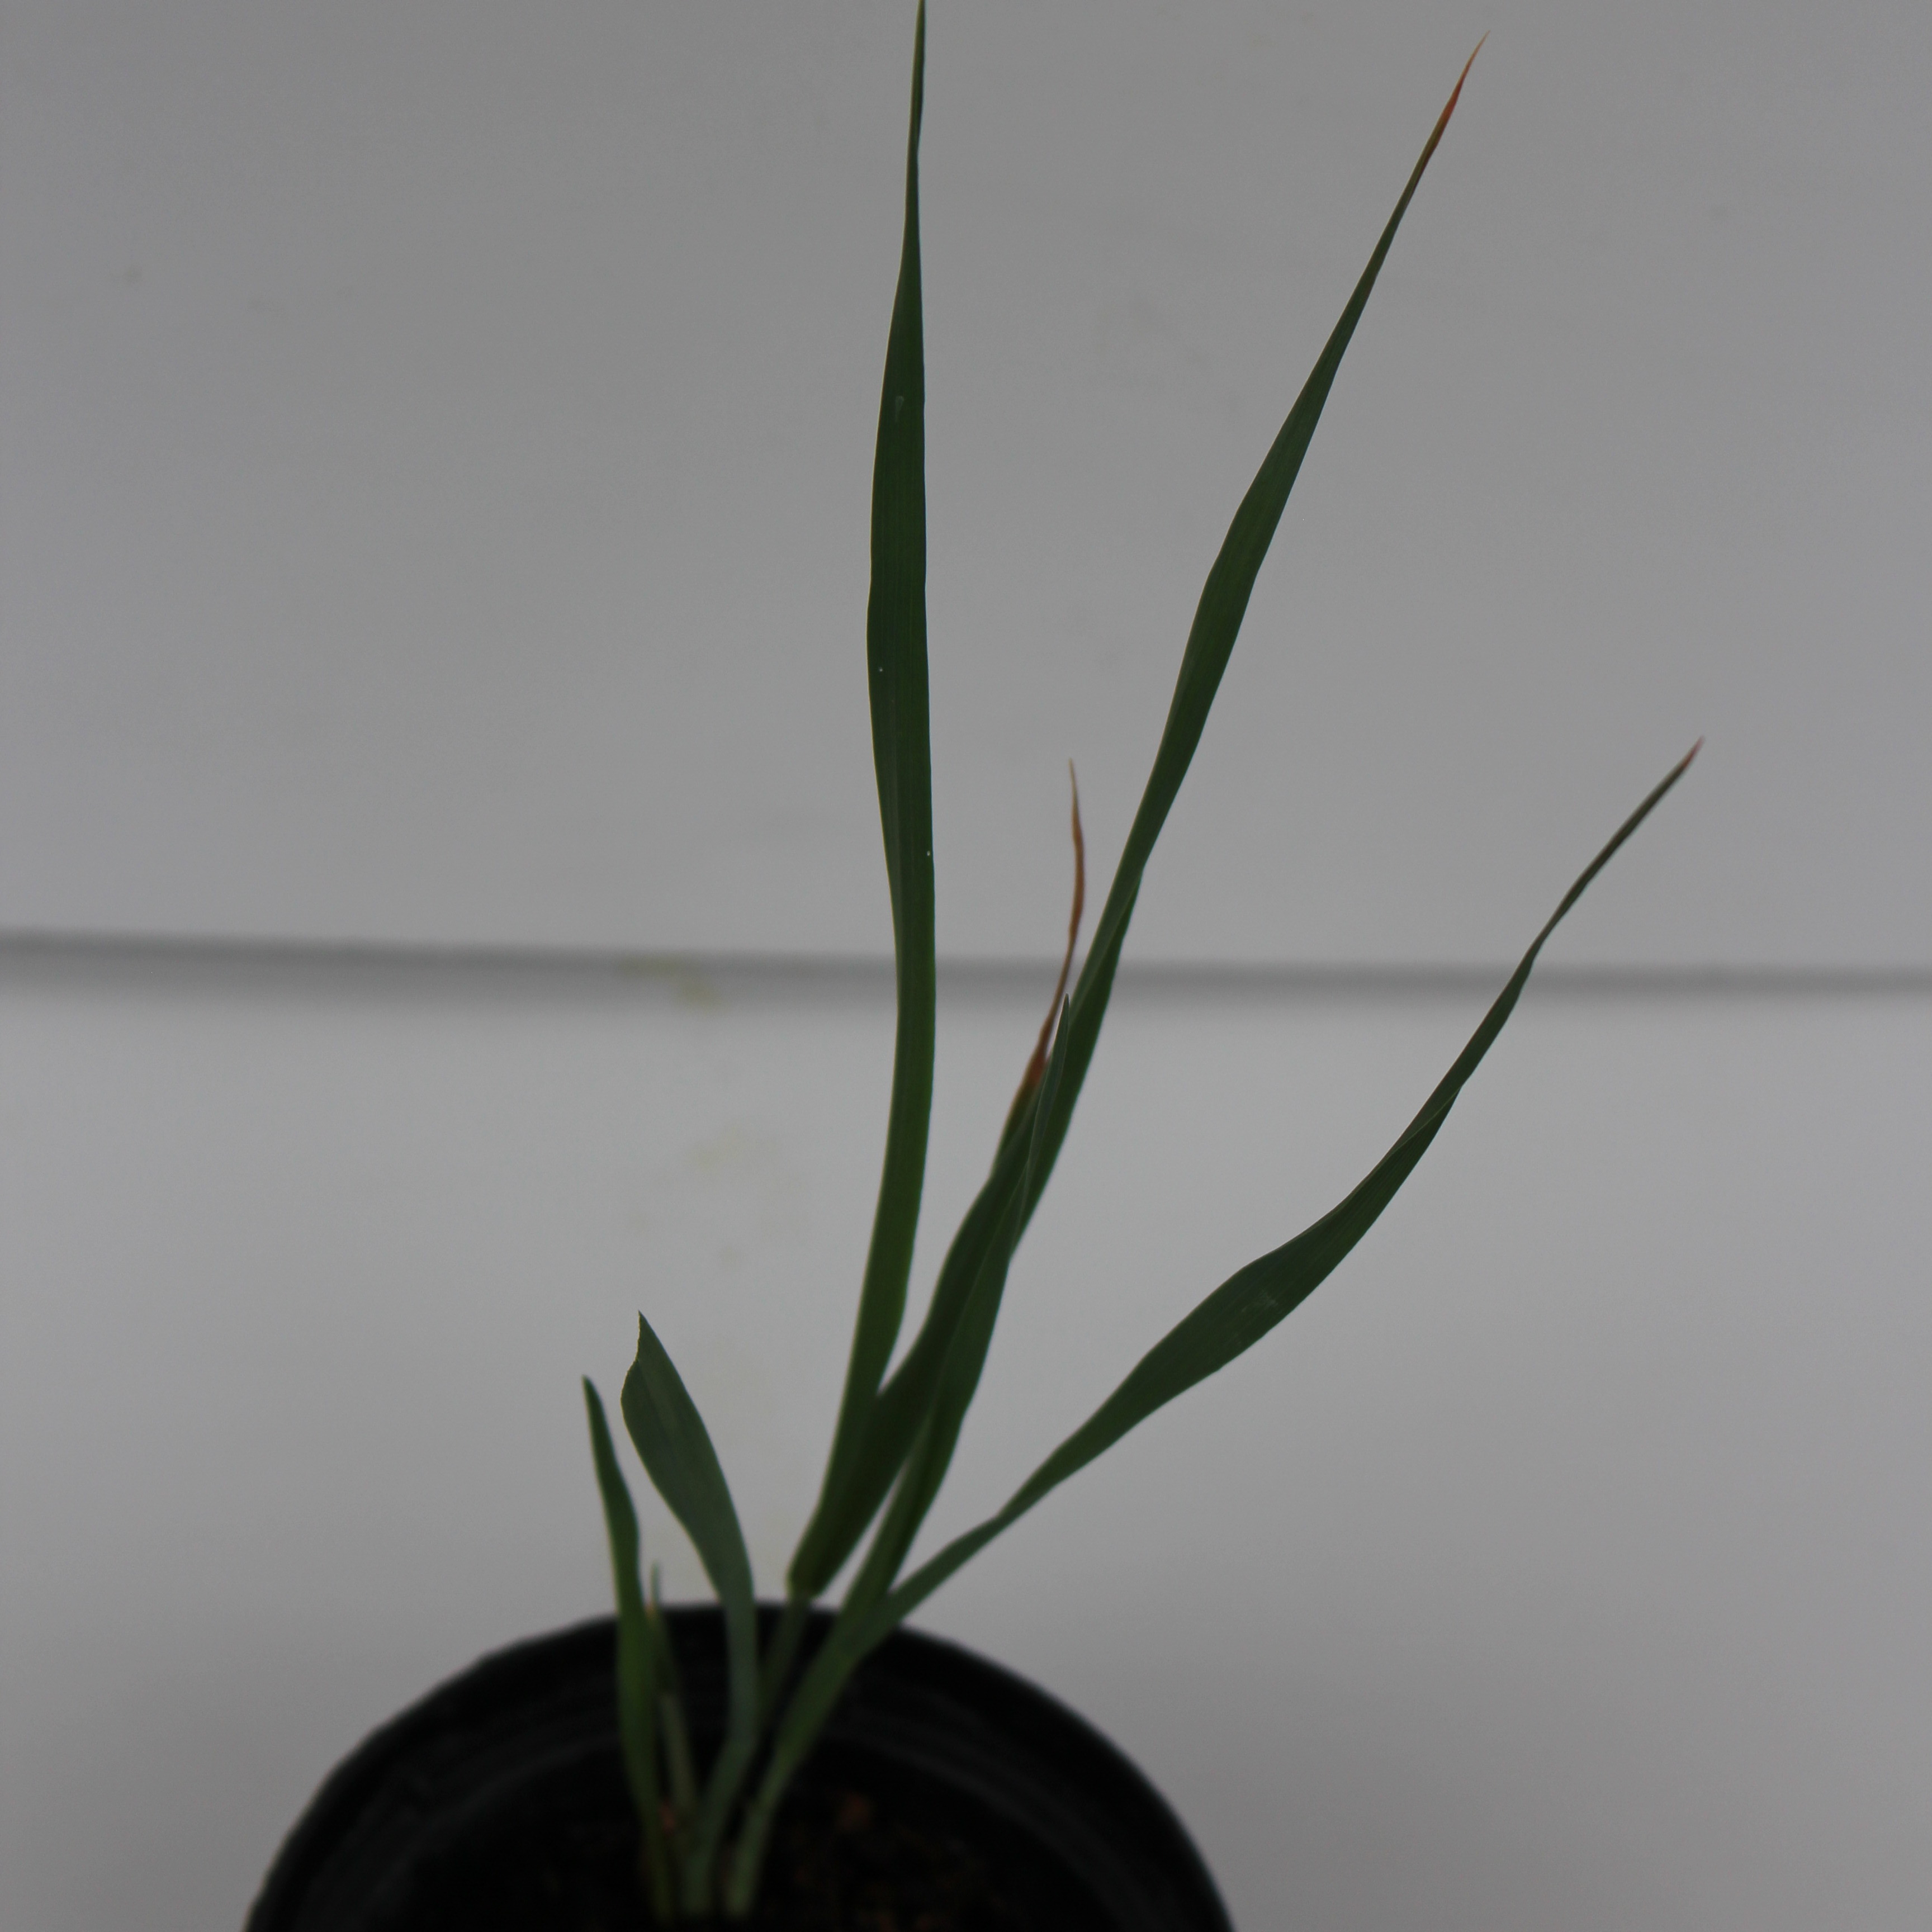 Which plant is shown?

Avena sterilis
